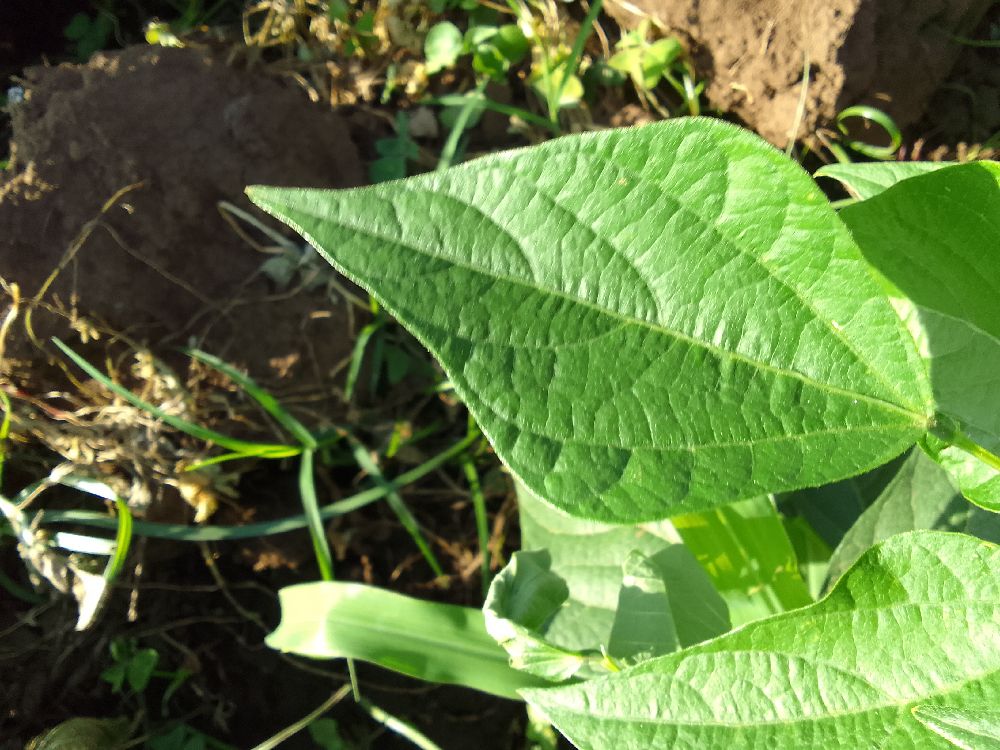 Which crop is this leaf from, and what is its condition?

common bean, healthy
